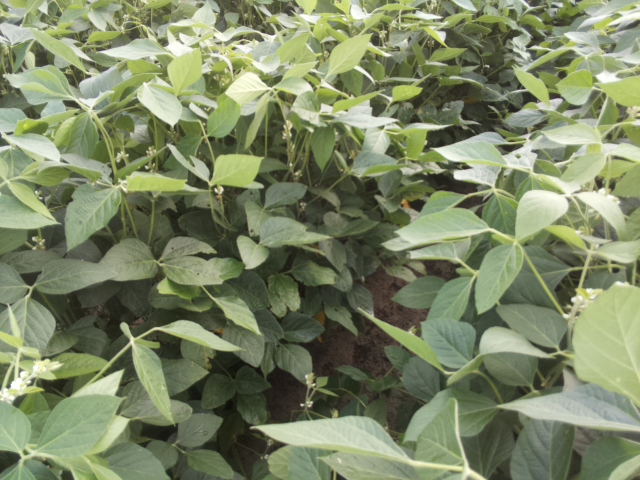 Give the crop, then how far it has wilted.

soybean, leaves with no wilting
